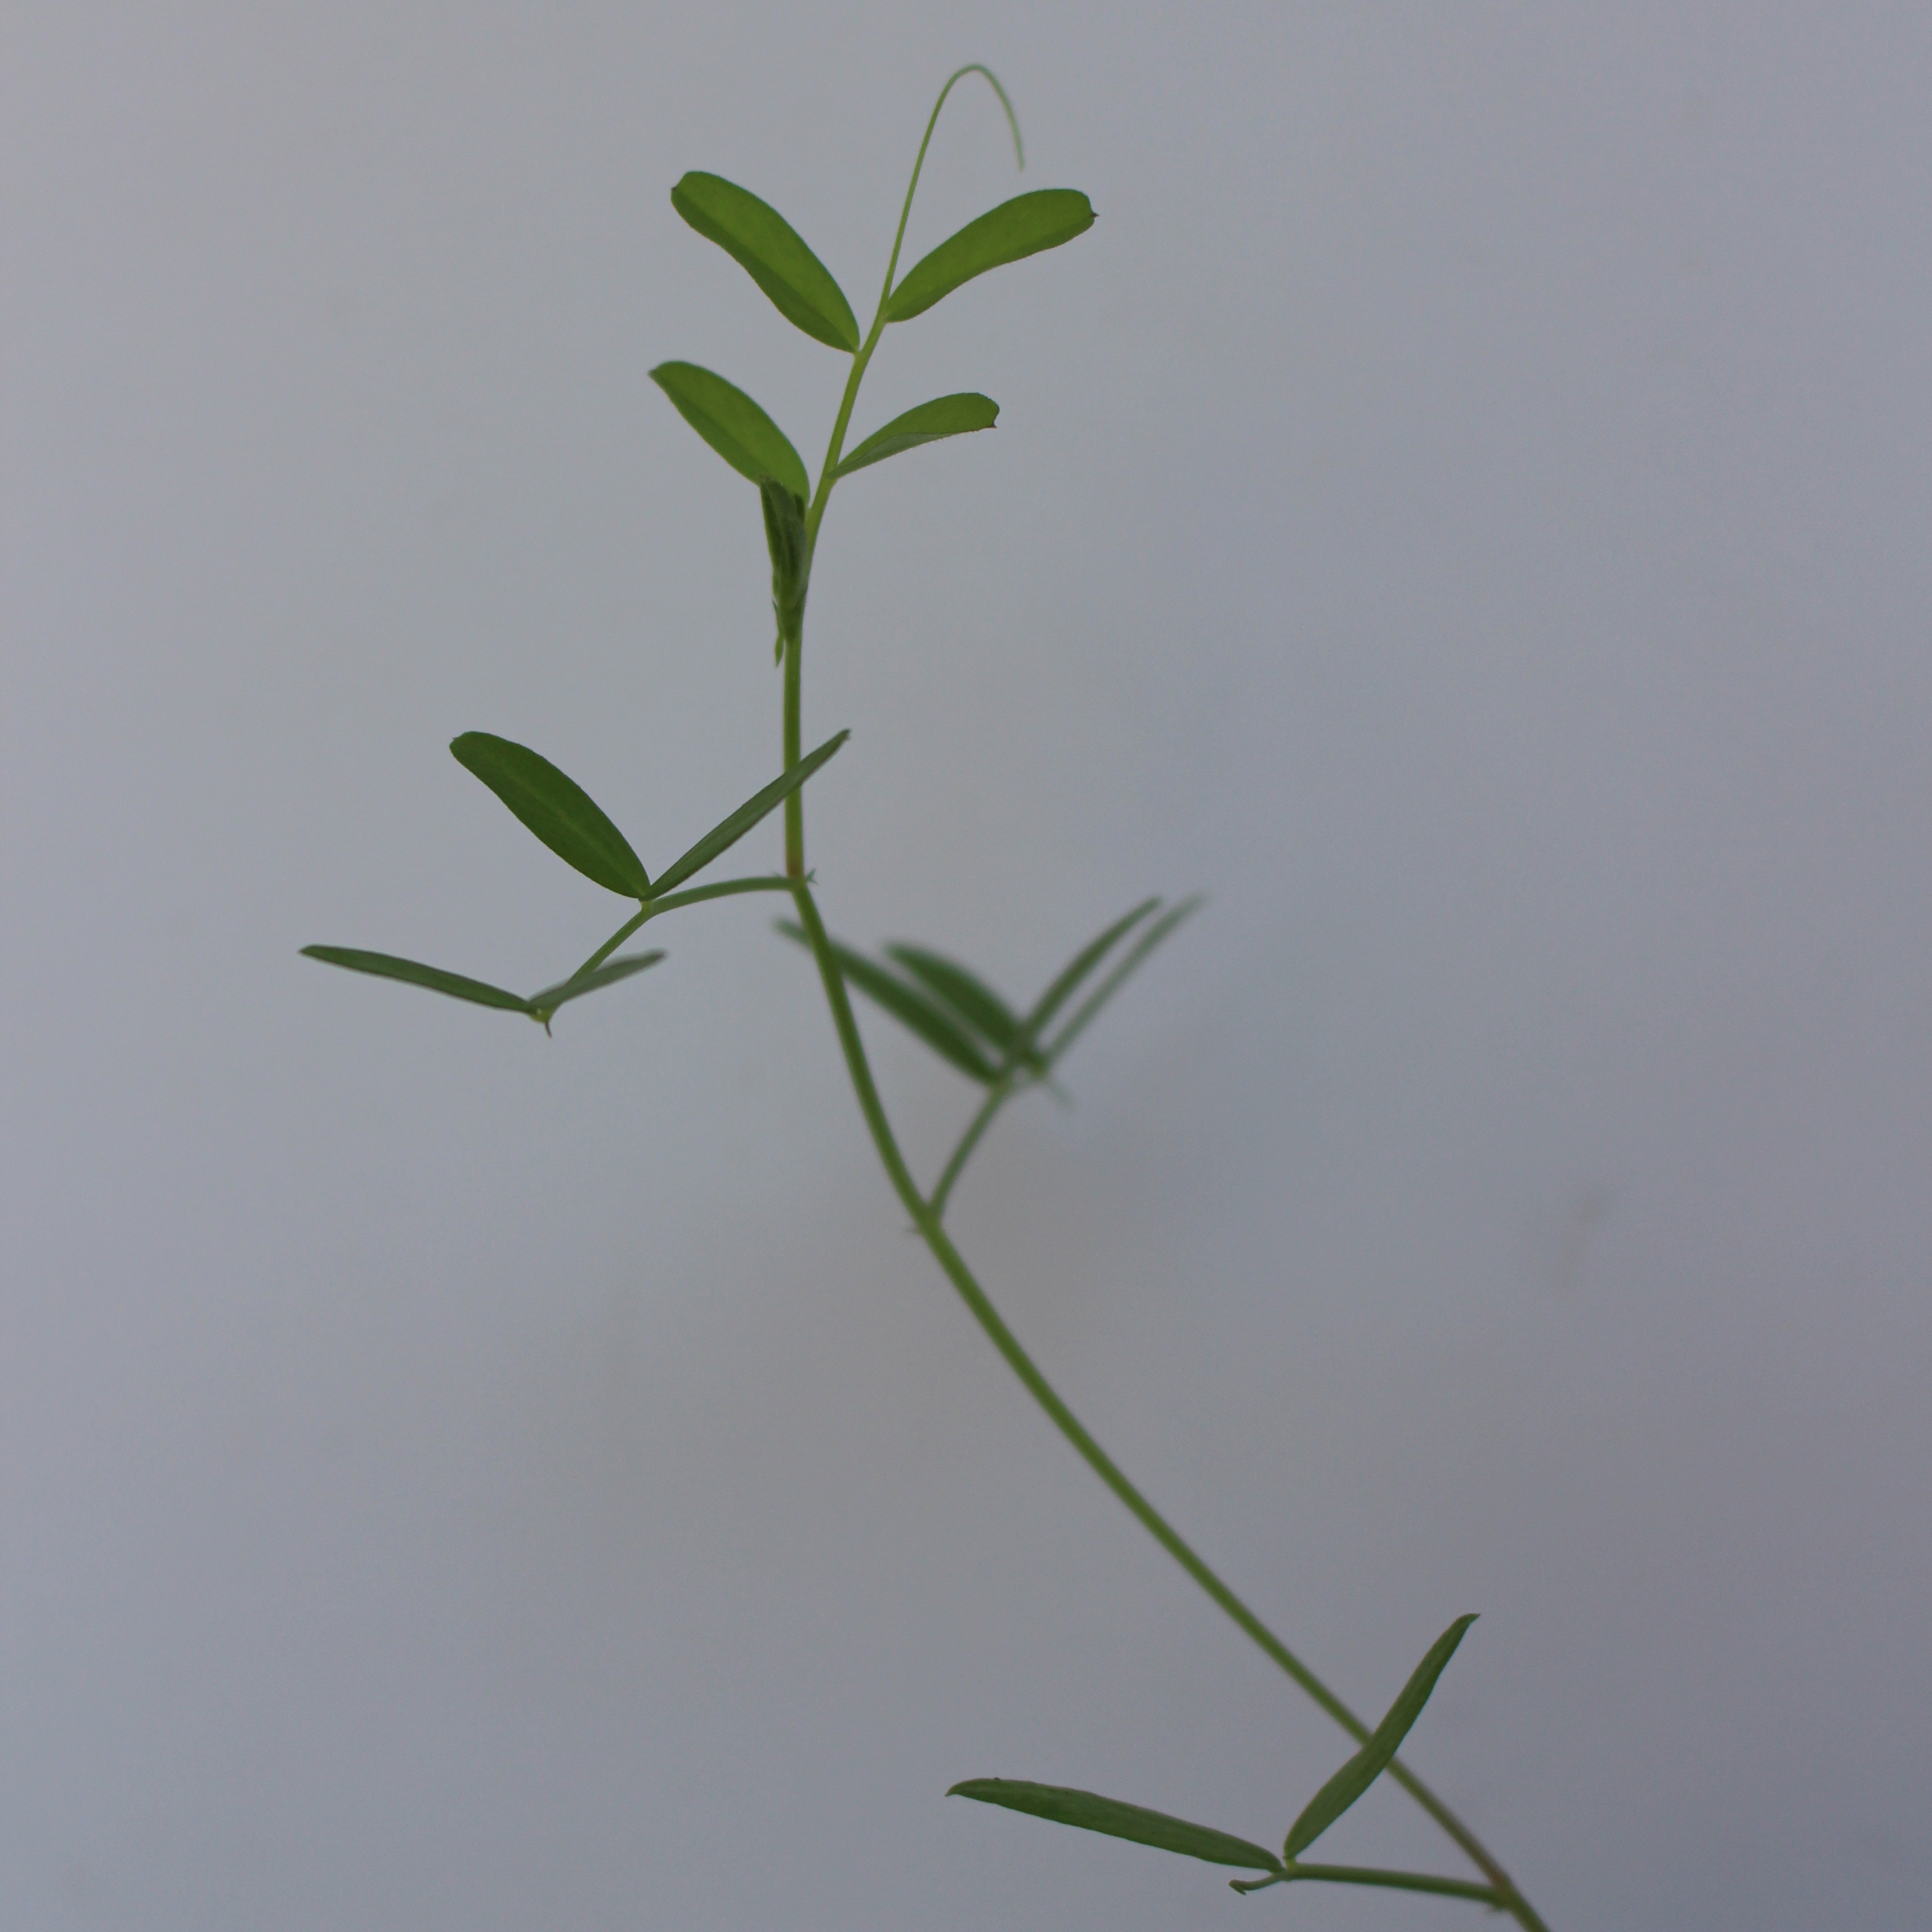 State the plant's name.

Vicia sativa
